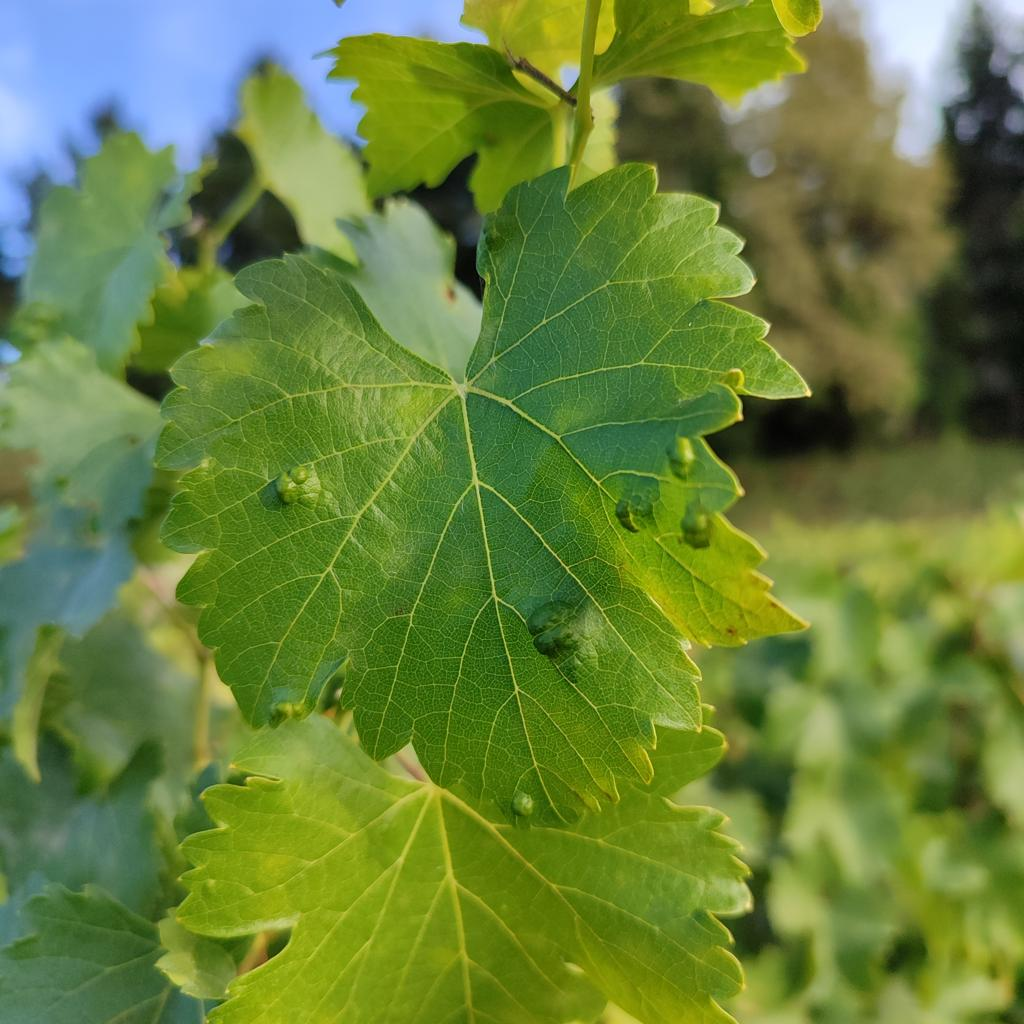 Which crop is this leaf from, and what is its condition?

grapevine, erineum mite
